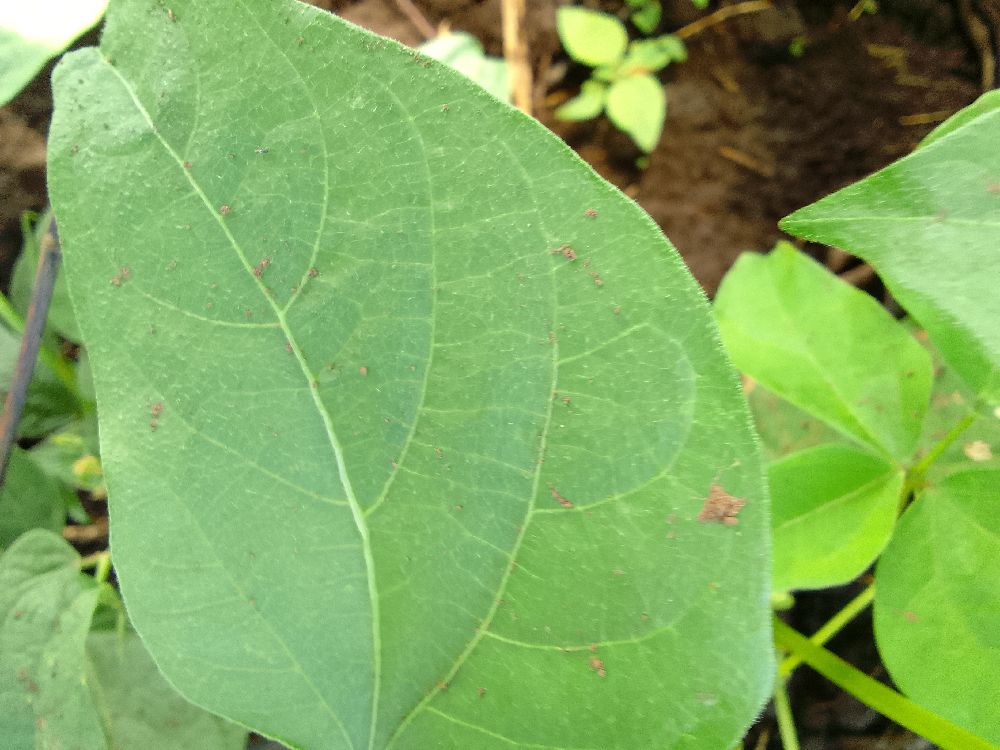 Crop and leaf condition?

common bean, healthy
